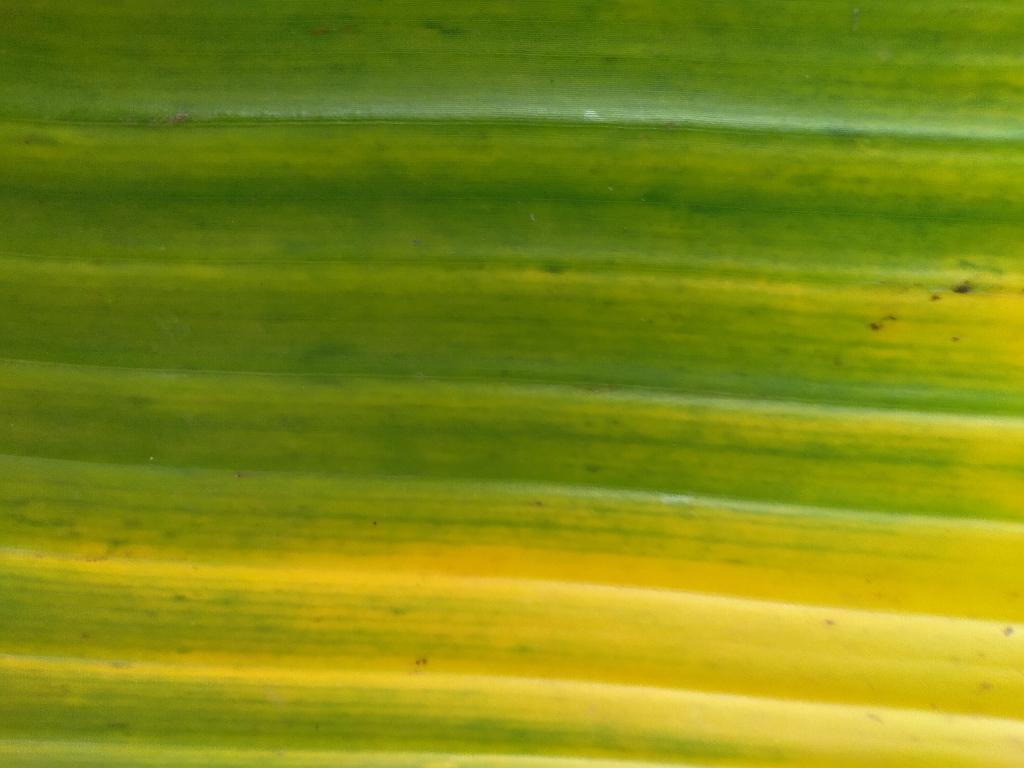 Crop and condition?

banana, fusarium wilt race 1
